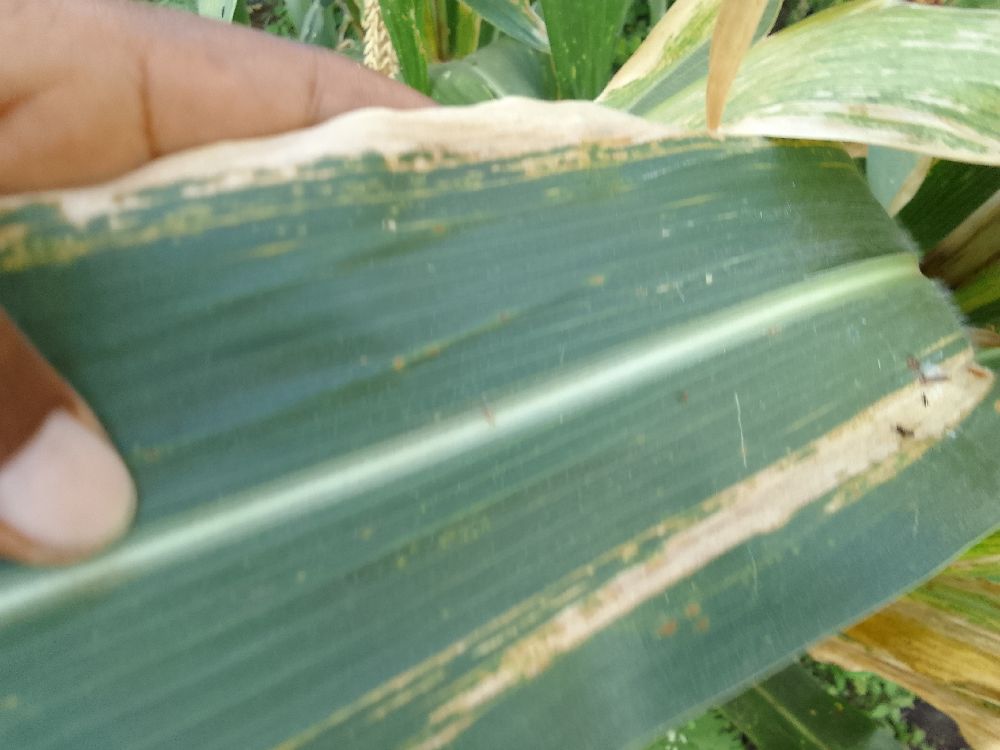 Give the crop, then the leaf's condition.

maize, maize lethal necrosis
